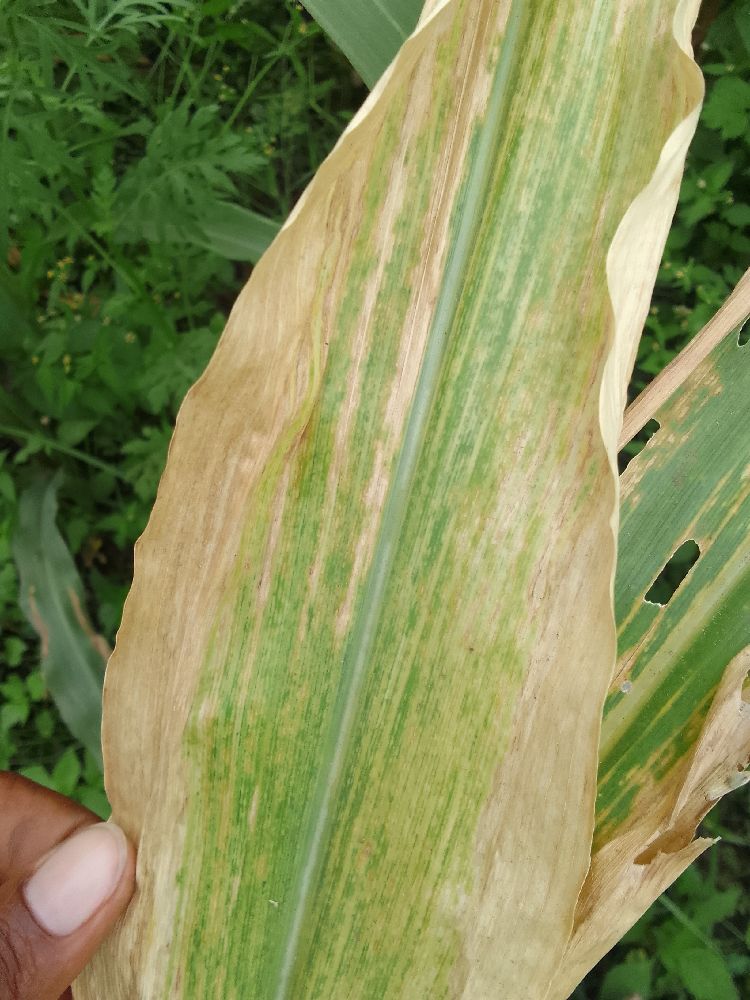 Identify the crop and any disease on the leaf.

maize, maize lethal necrosis
